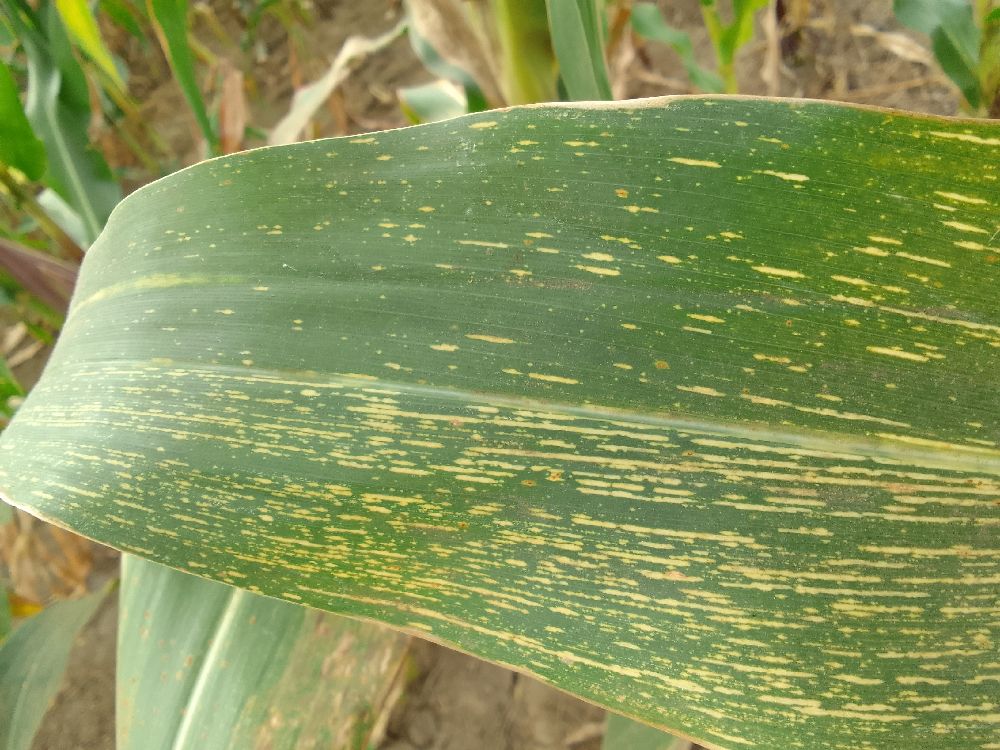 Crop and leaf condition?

maize, maize streak virus
